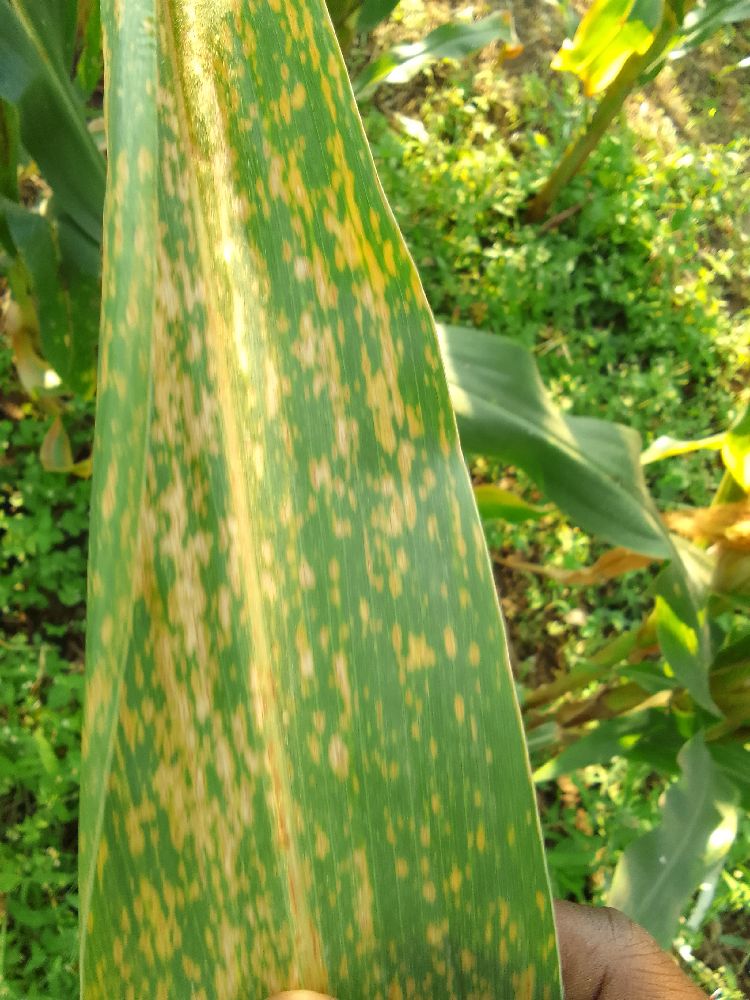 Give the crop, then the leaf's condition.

maize, maize lethal necrosis
